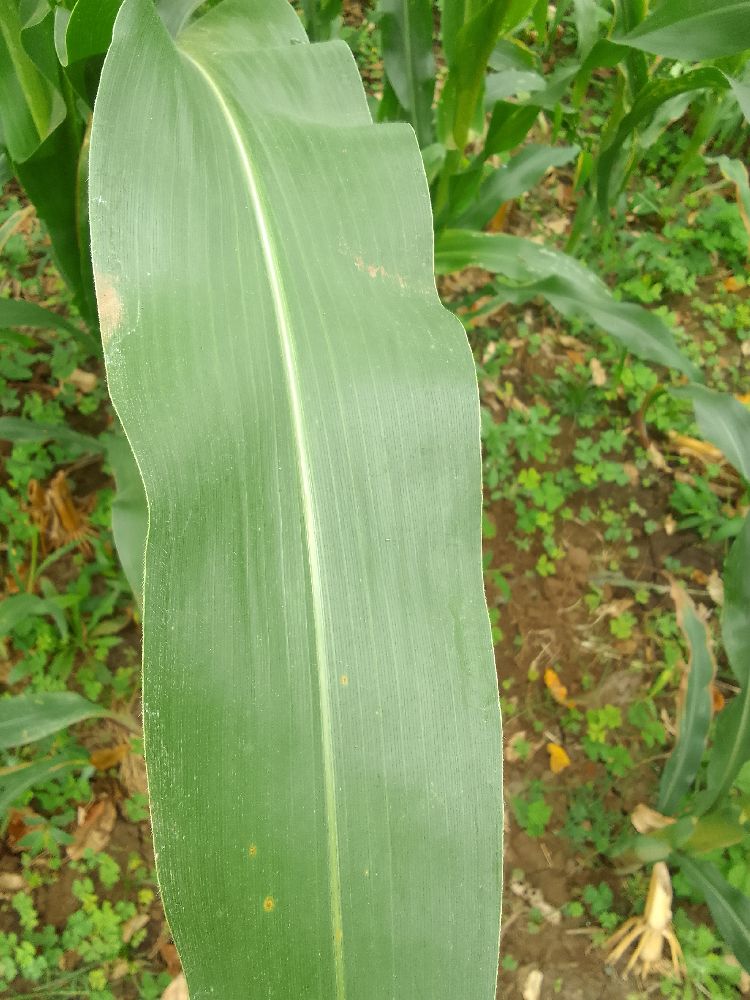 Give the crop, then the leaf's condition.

maize, healthy
